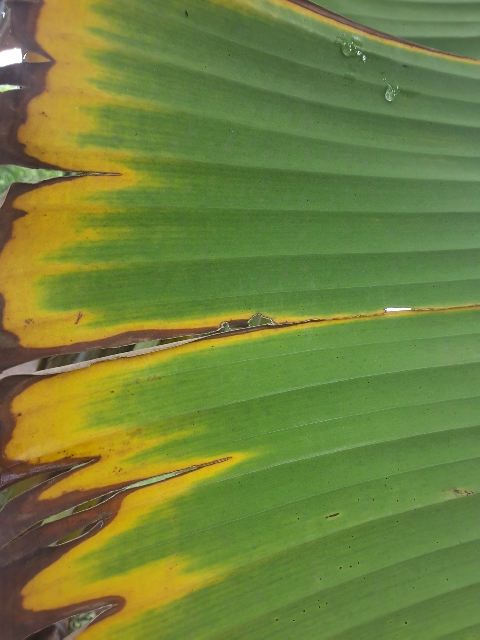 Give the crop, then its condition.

banana, fusarium wilt race 1
